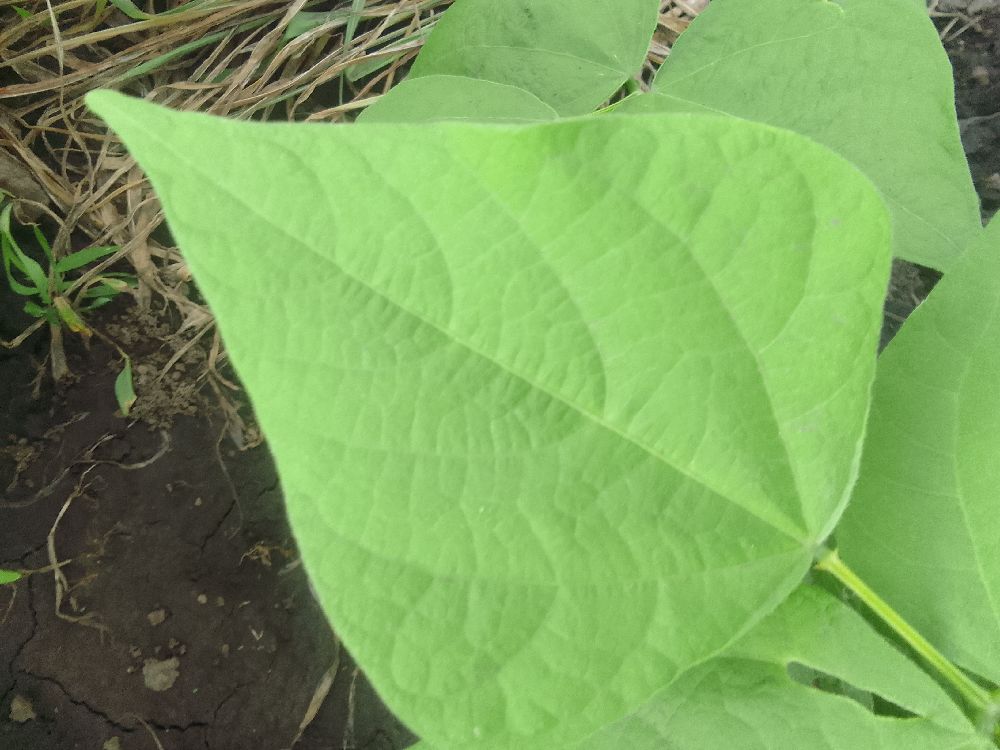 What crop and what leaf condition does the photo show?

common bean, healthy
